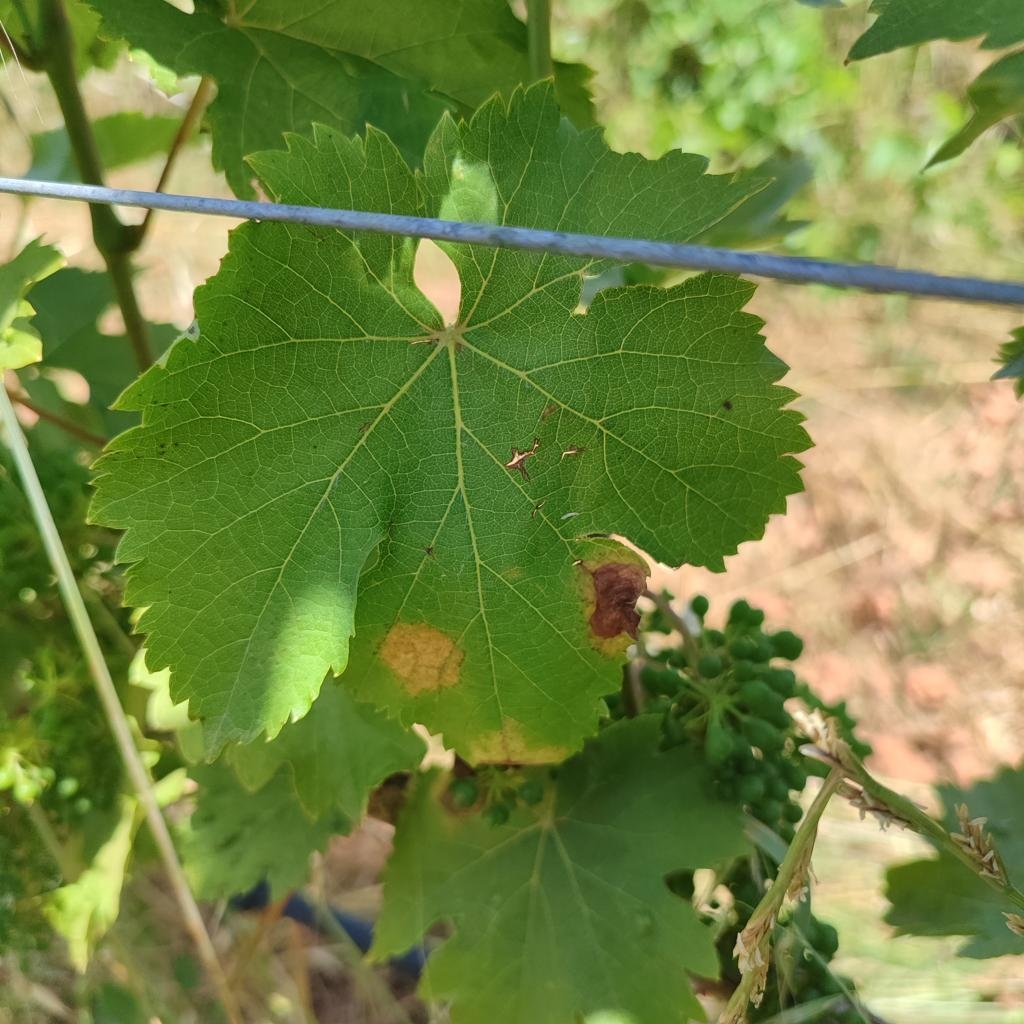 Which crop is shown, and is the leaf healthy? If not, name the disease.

grapevine, downy mildew
